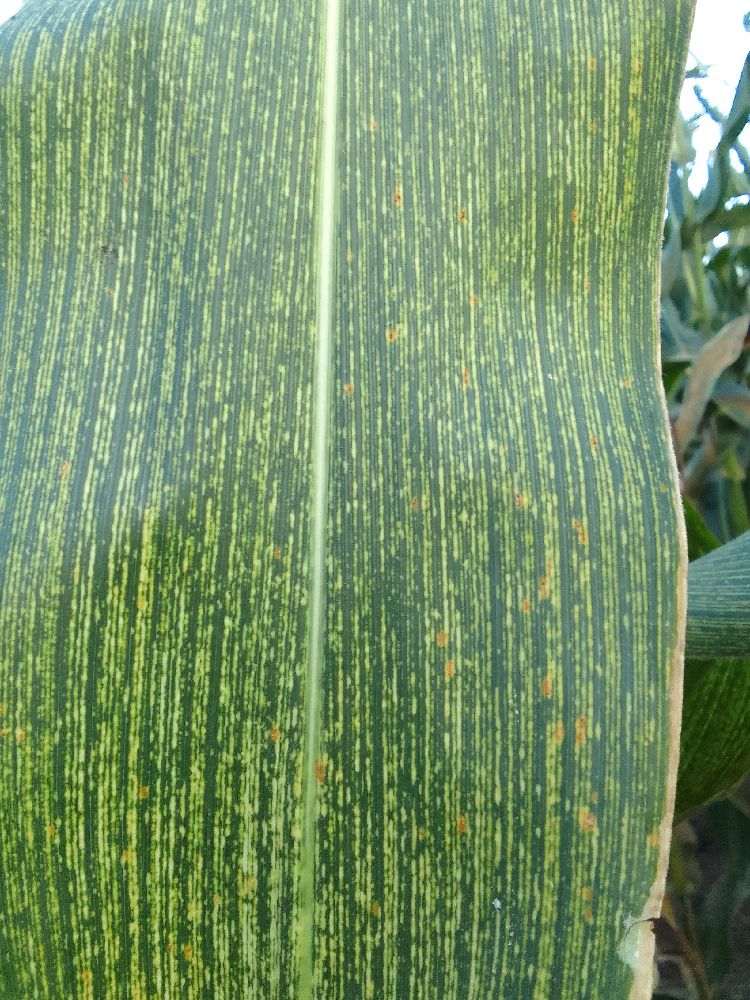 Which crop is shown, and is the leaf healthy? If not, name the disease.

maize, maize streak virus
